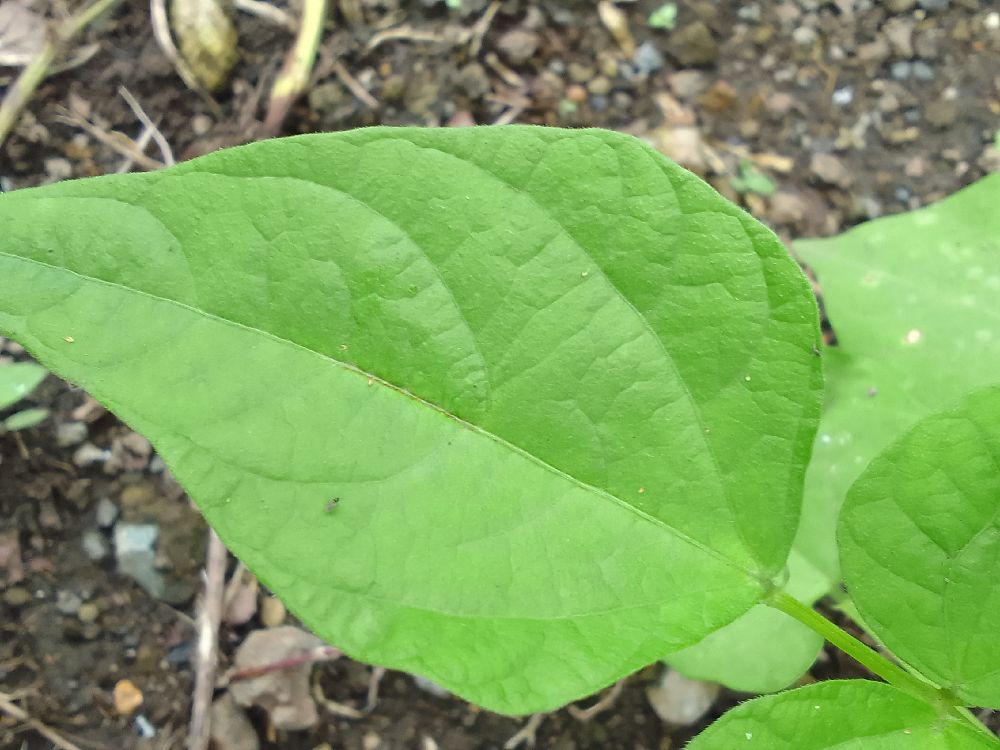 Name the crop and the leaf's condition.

common bean, healthy
